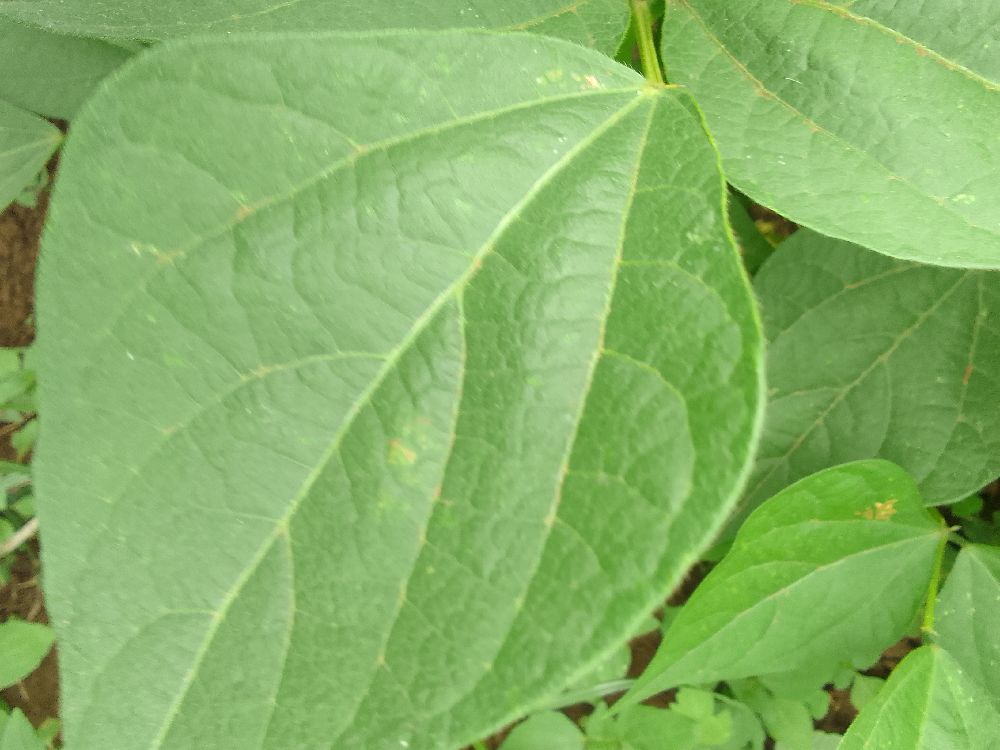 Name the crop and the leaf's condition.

common bean, healthy
